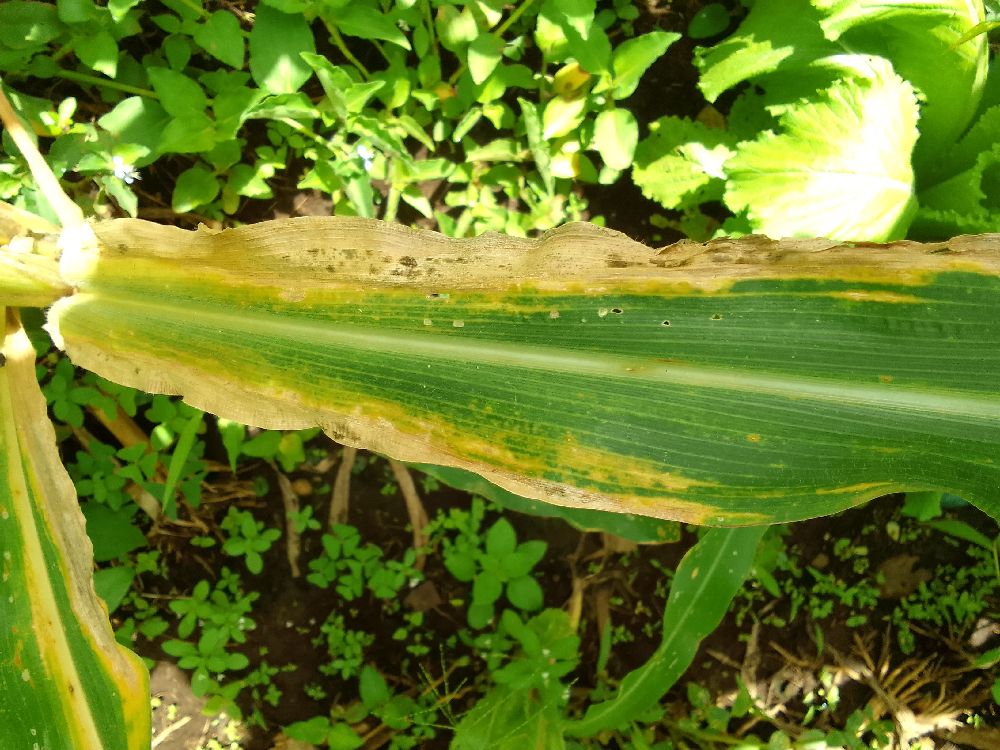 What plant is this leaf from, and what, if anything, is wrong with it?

maize, maize lethal necrosis
